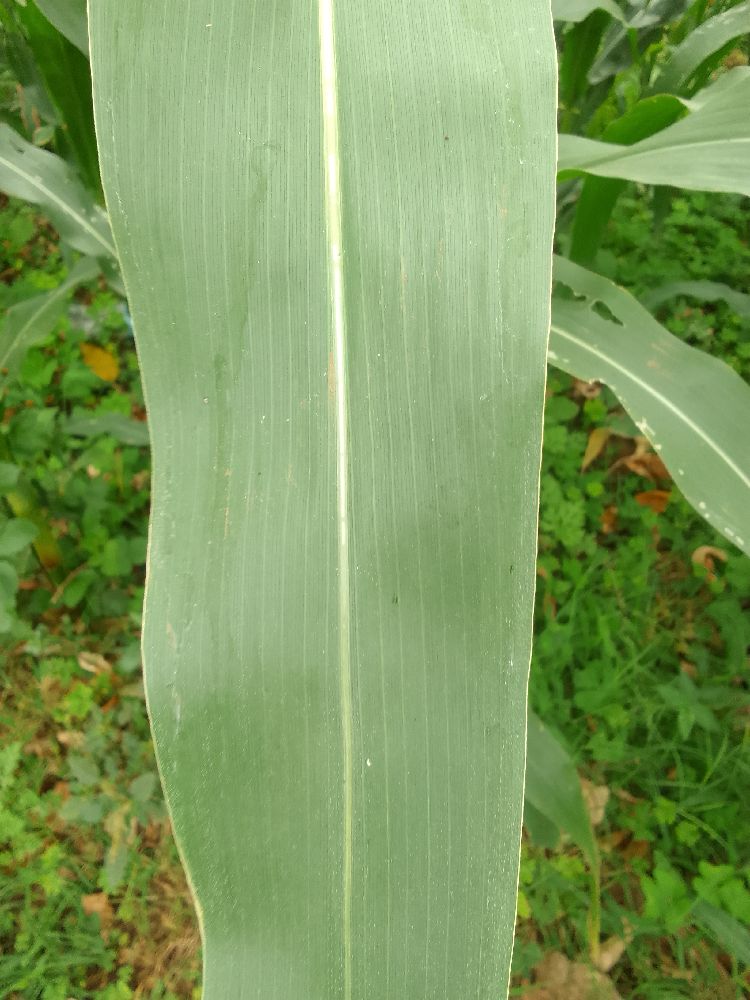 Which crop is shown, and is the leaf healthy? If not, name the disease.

maize, healthy
